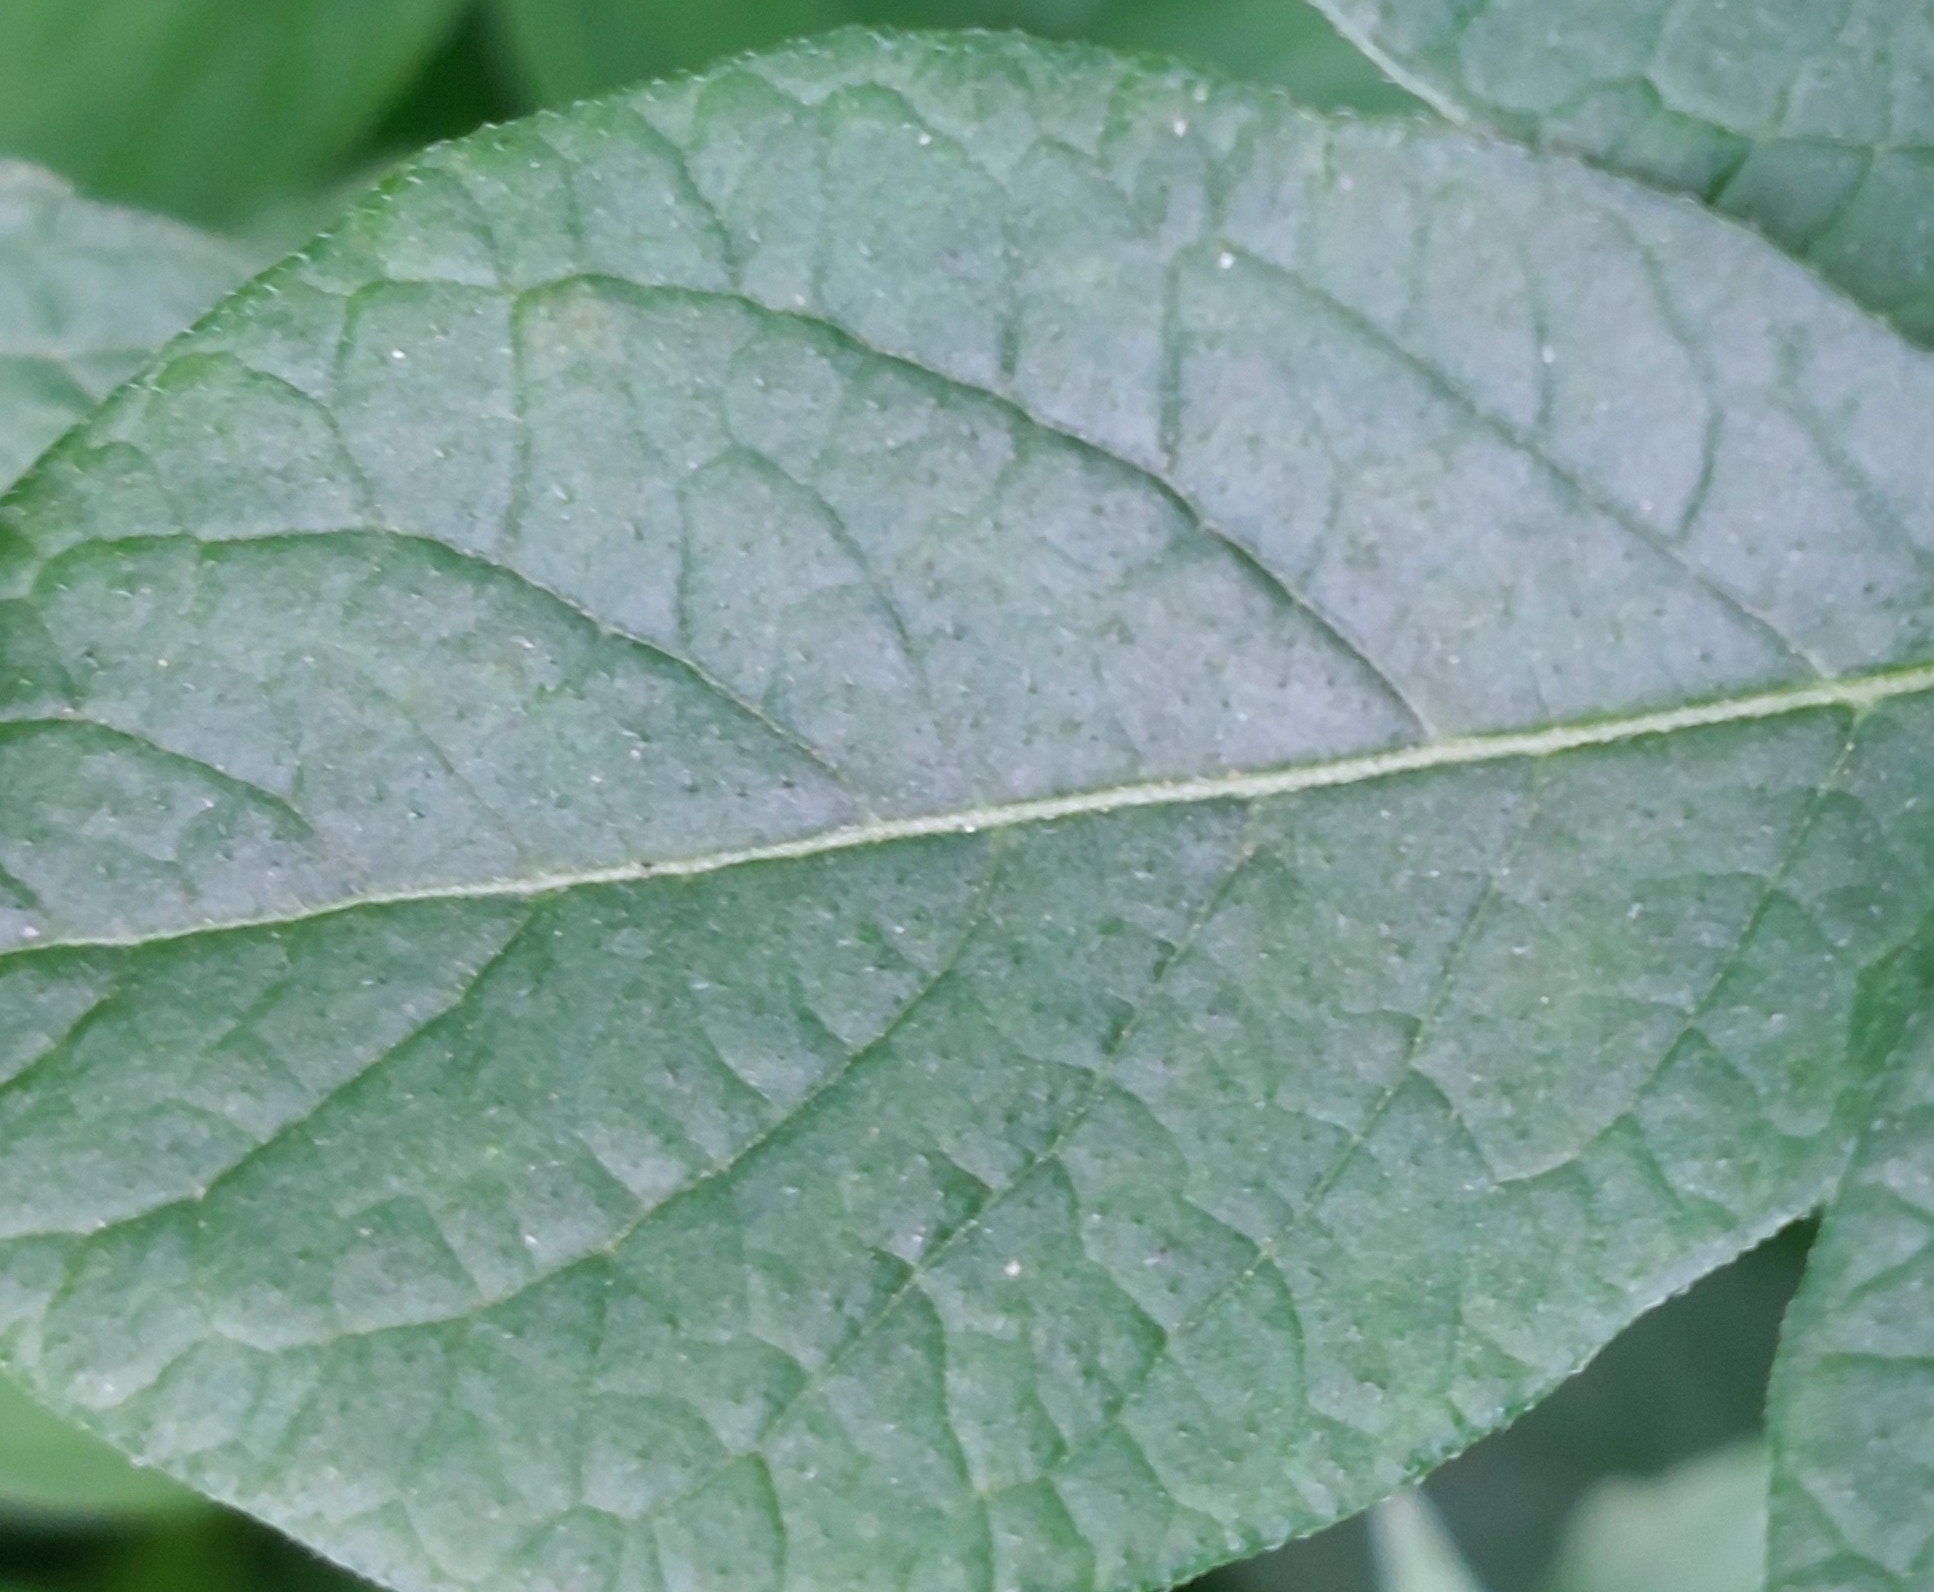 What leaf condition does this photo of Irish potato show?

healthy
